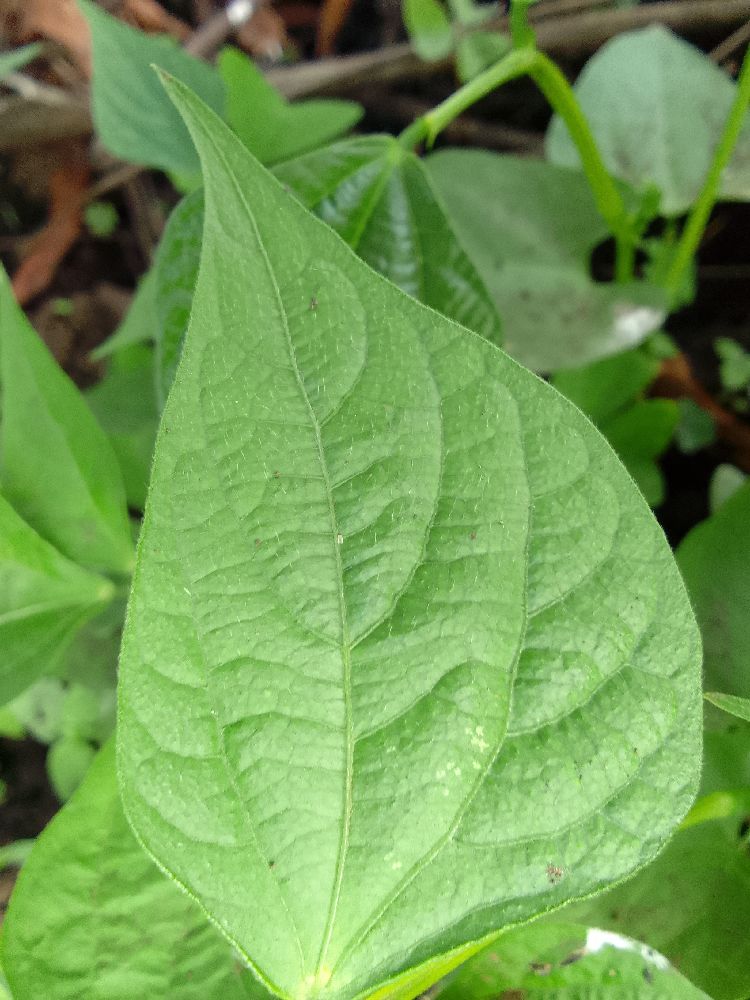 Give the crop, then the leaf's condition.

common bean, healthy
